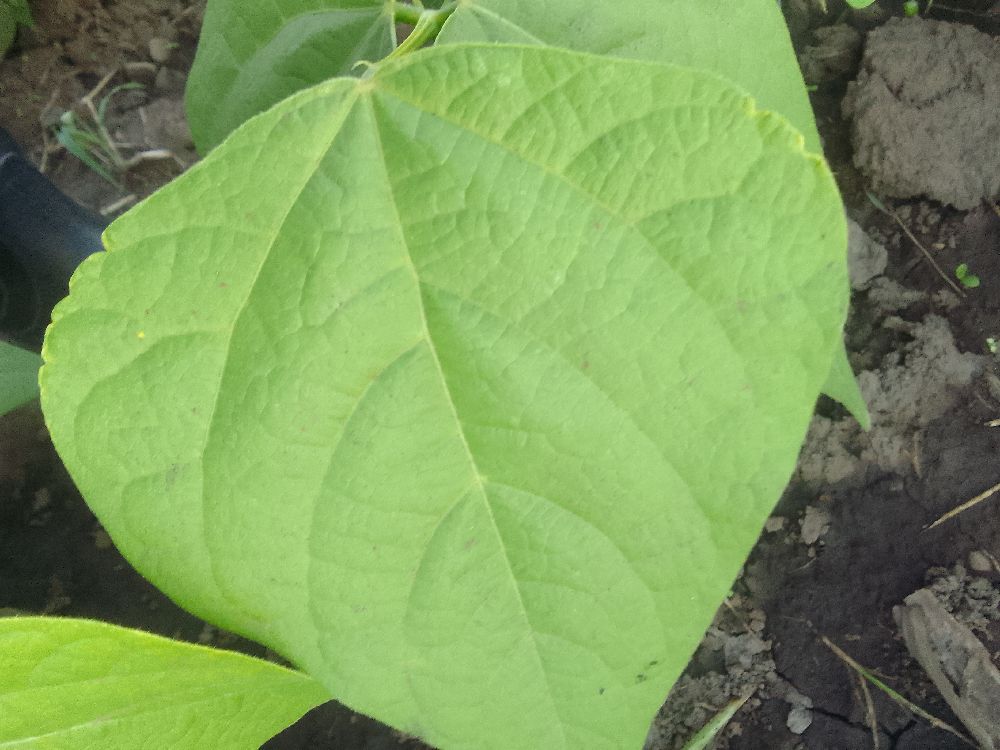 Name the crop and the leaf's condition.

common bean, healthy
